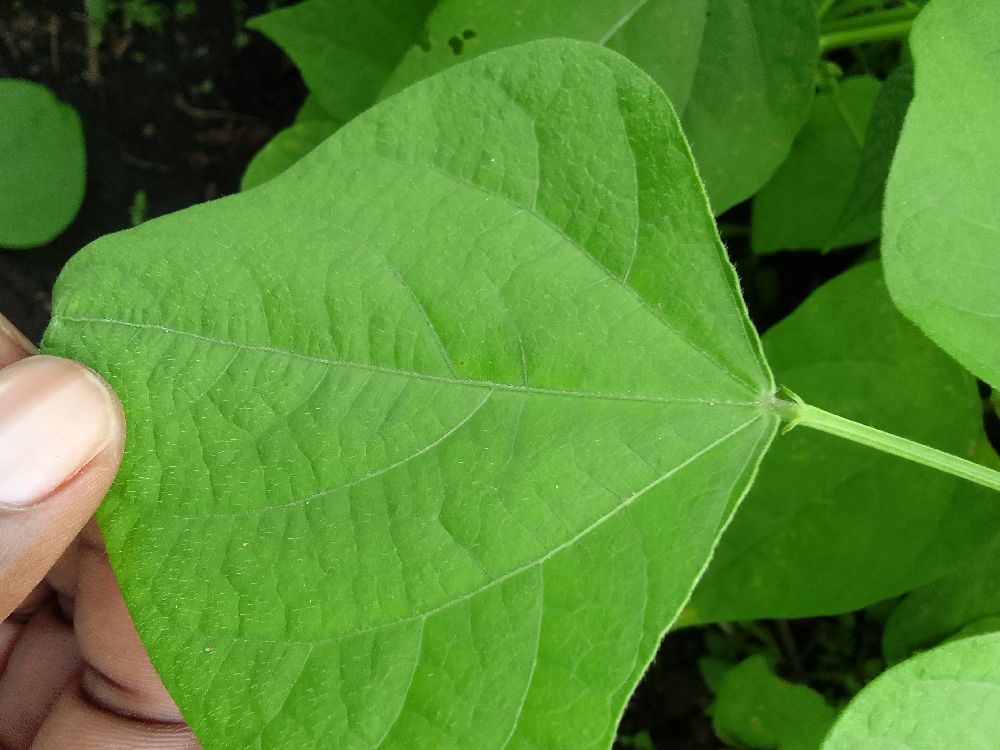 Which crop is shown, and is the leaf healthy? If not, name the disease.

common bean, healthy
